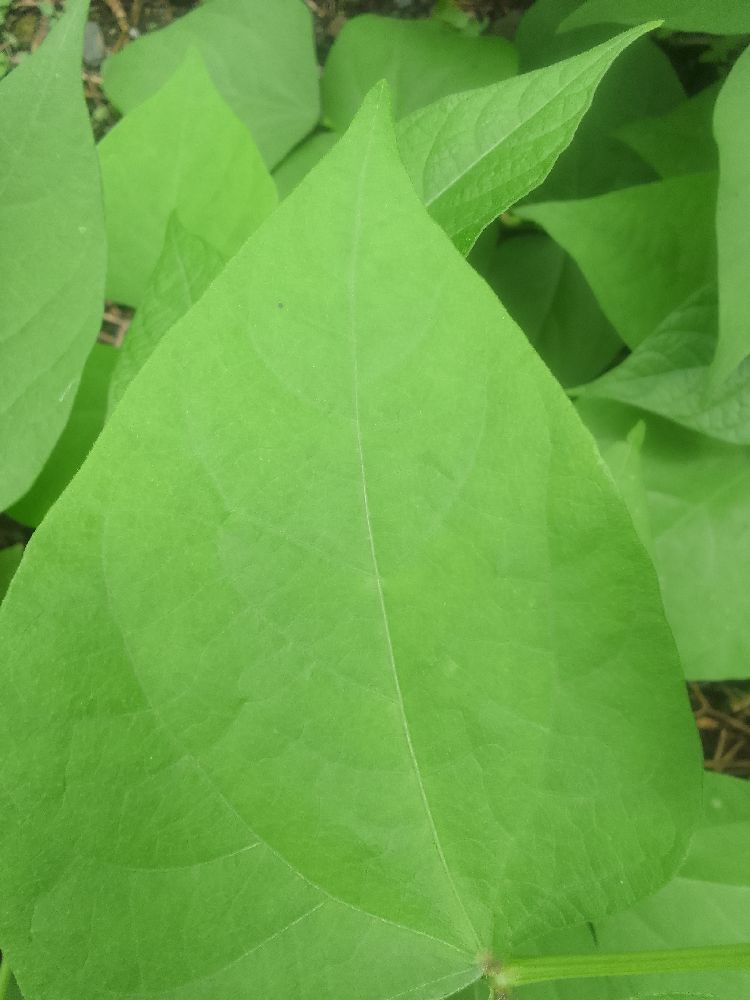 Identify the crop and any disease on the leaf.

common bean, healthy
